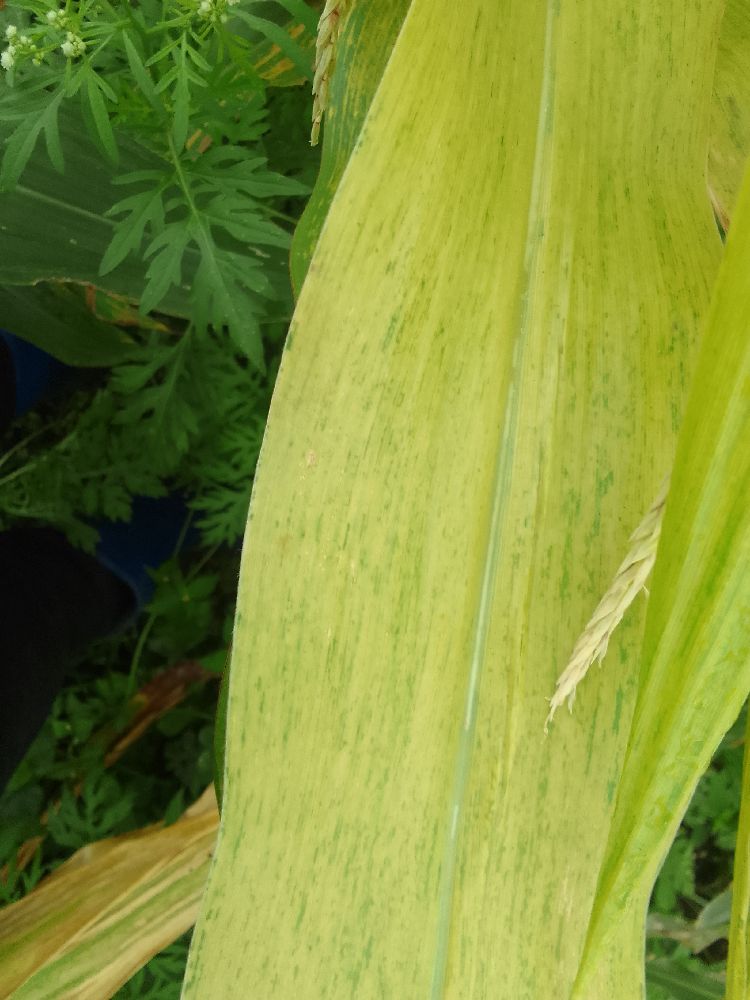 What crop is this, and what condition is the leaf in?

maize, maize lethal necrosis
